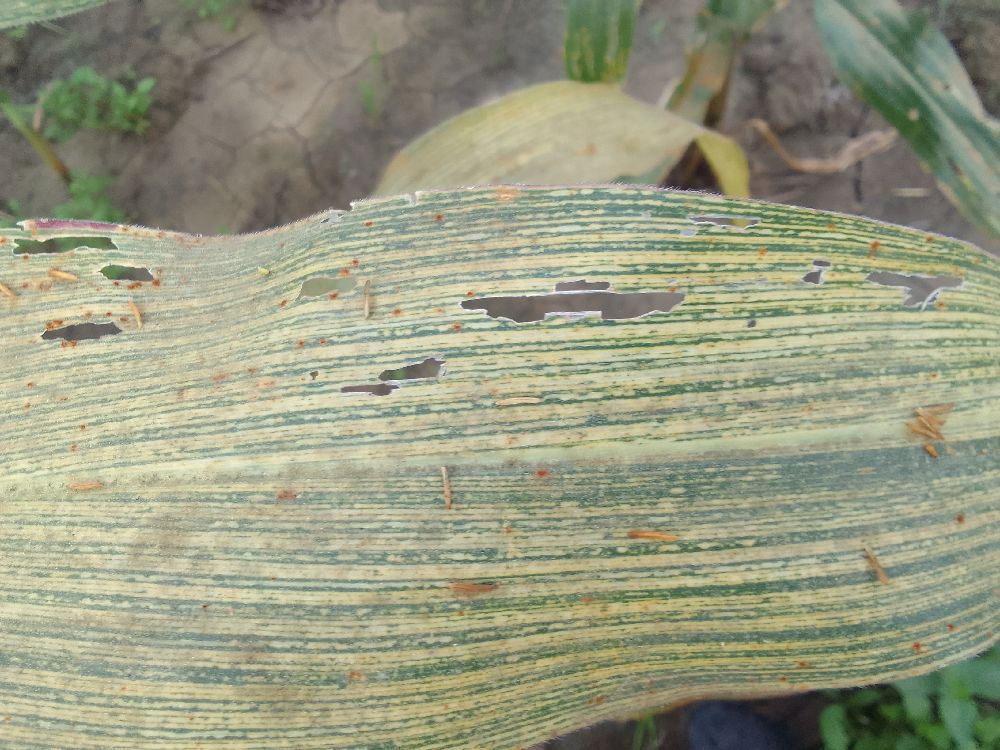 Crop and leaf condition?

maize, maize streak virus
